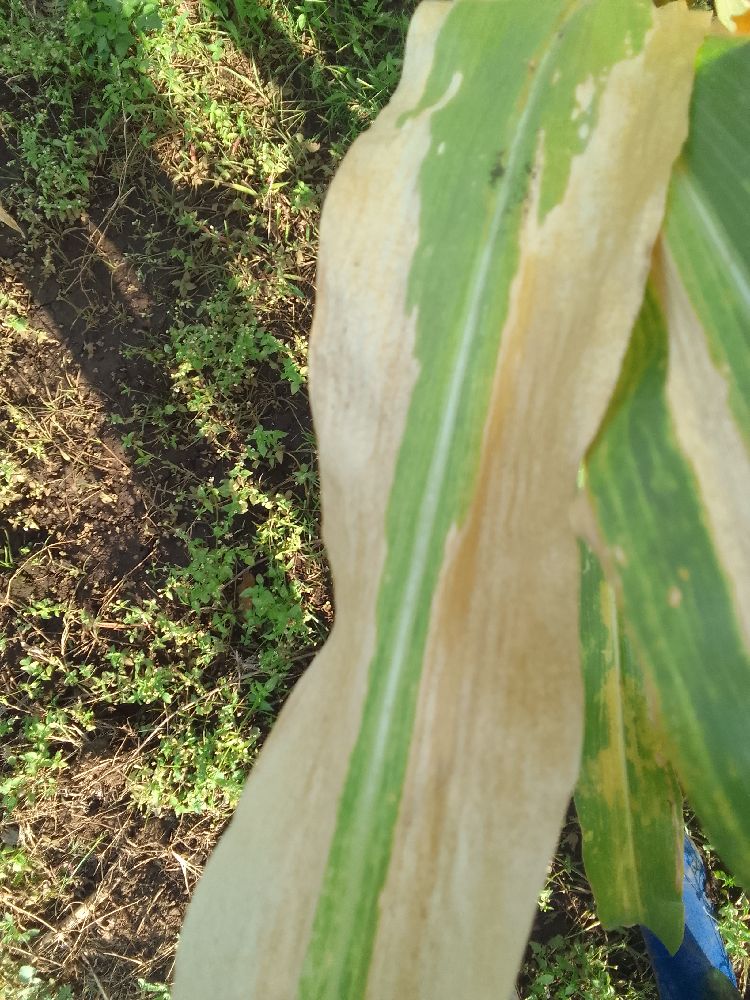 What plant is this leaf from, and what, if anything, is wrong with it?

maize, maize lethal necrosis
